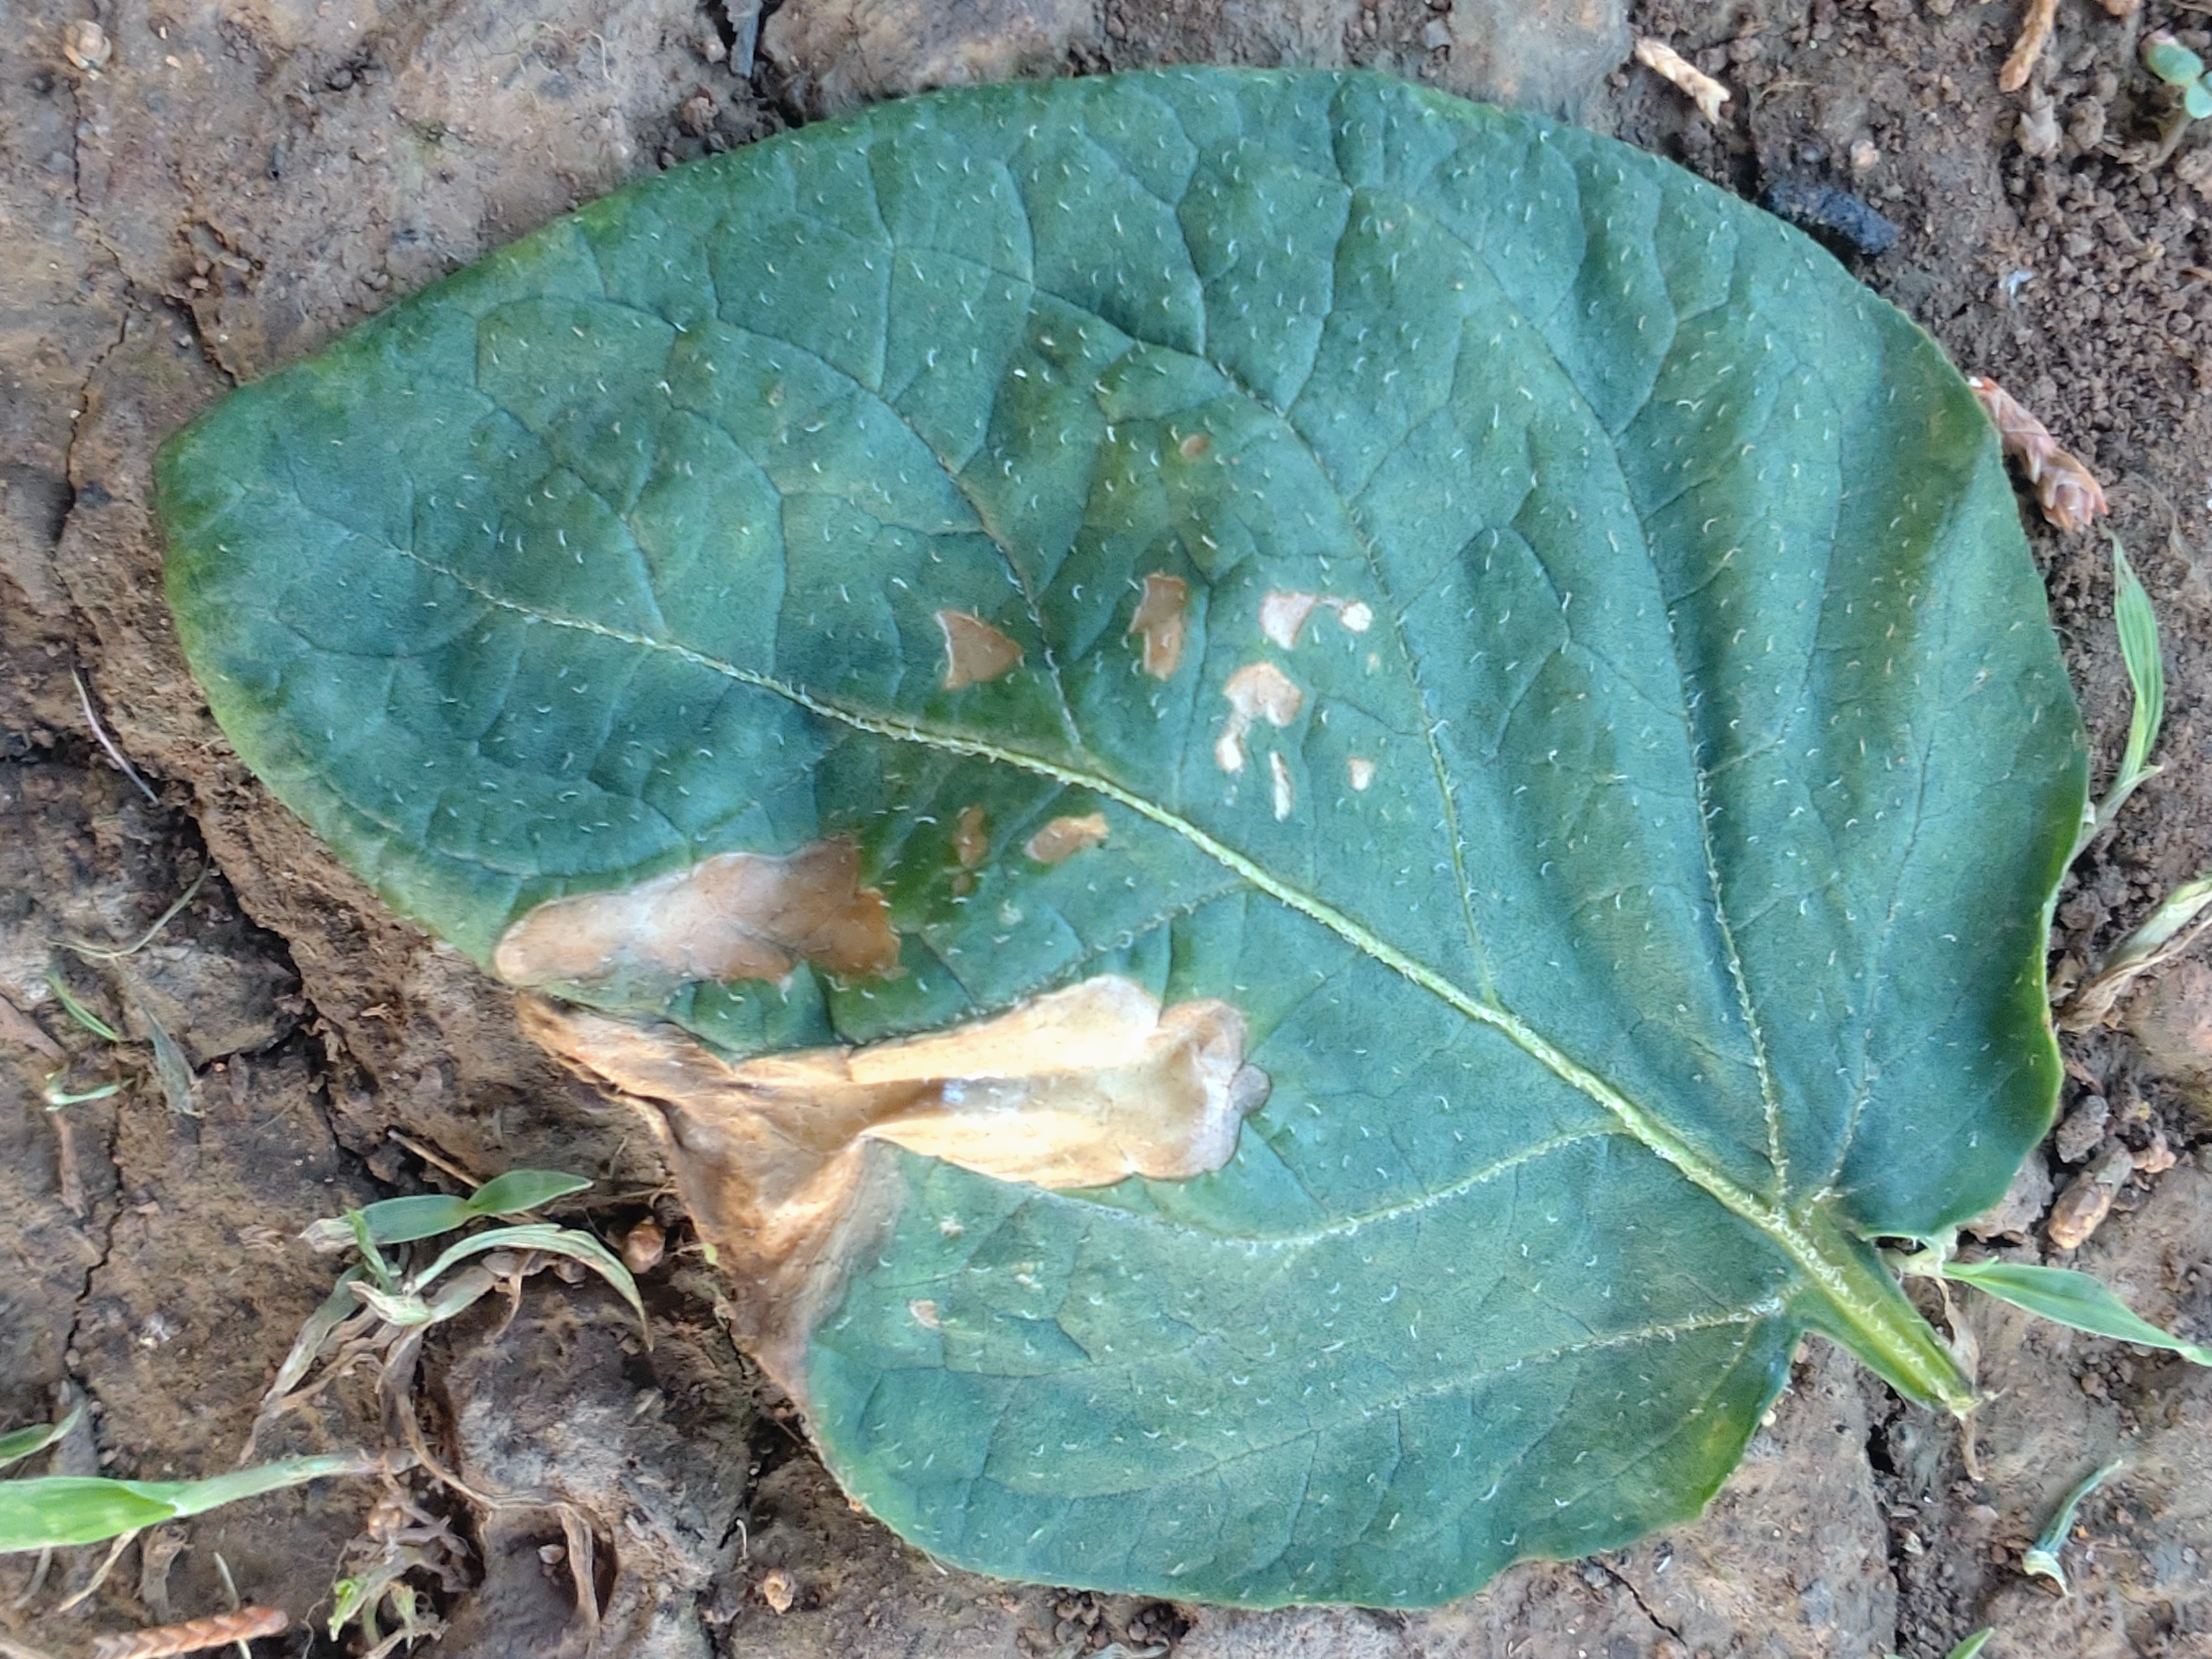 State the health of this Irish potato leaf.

early blight
